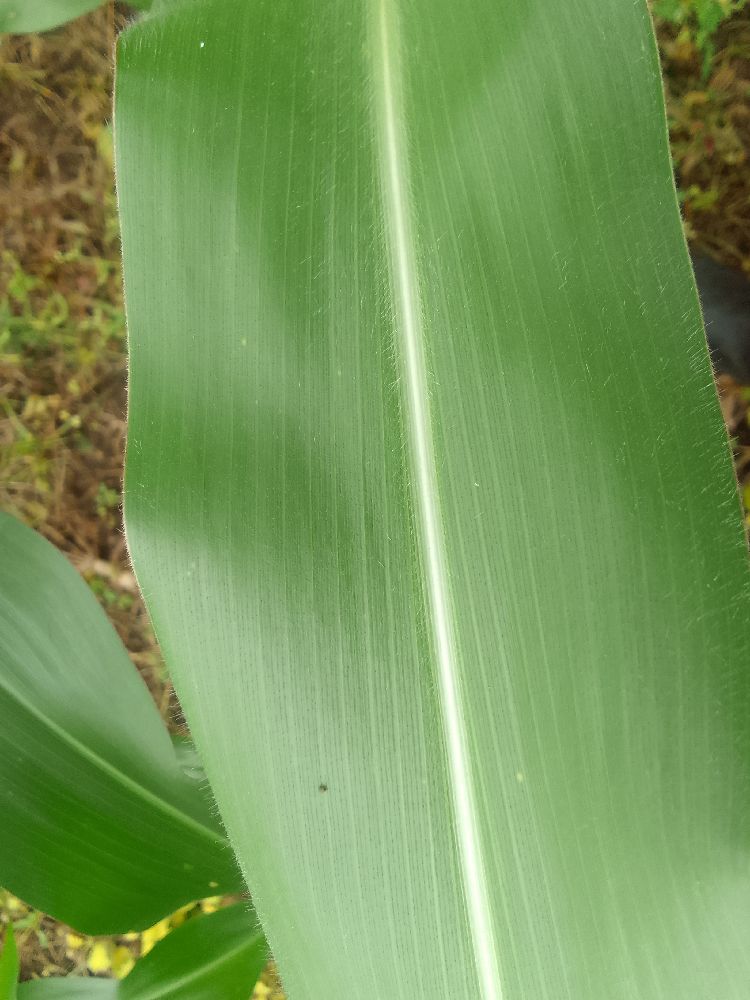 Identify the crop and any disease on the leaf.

maize, healthy
